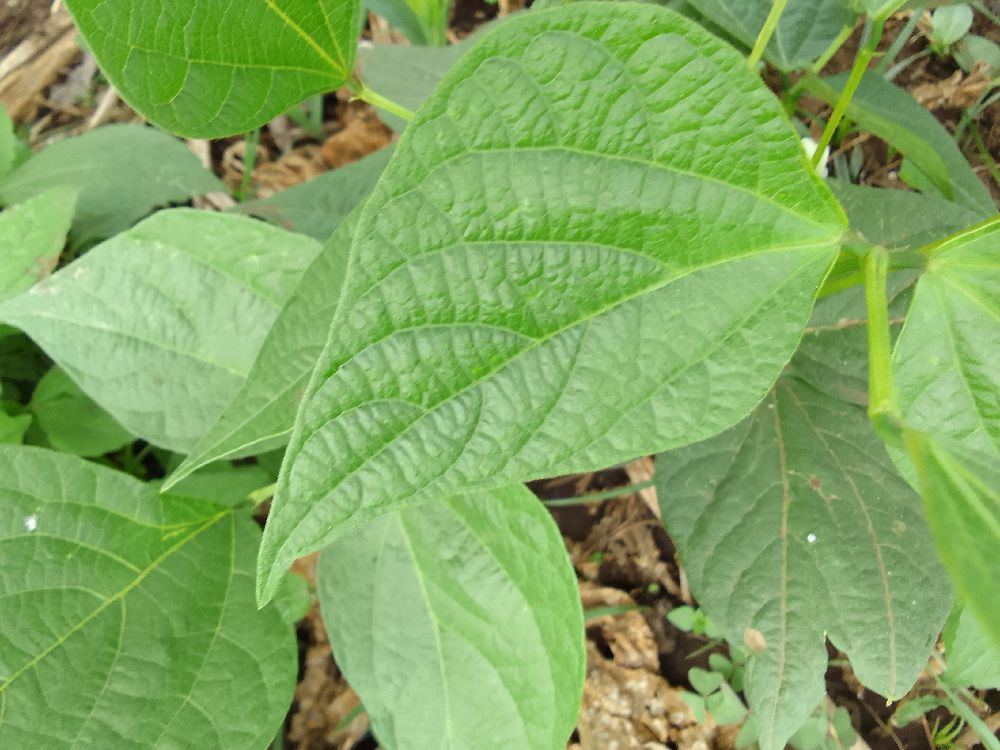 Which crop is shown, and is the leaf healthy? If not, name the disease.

common bean, healthy
